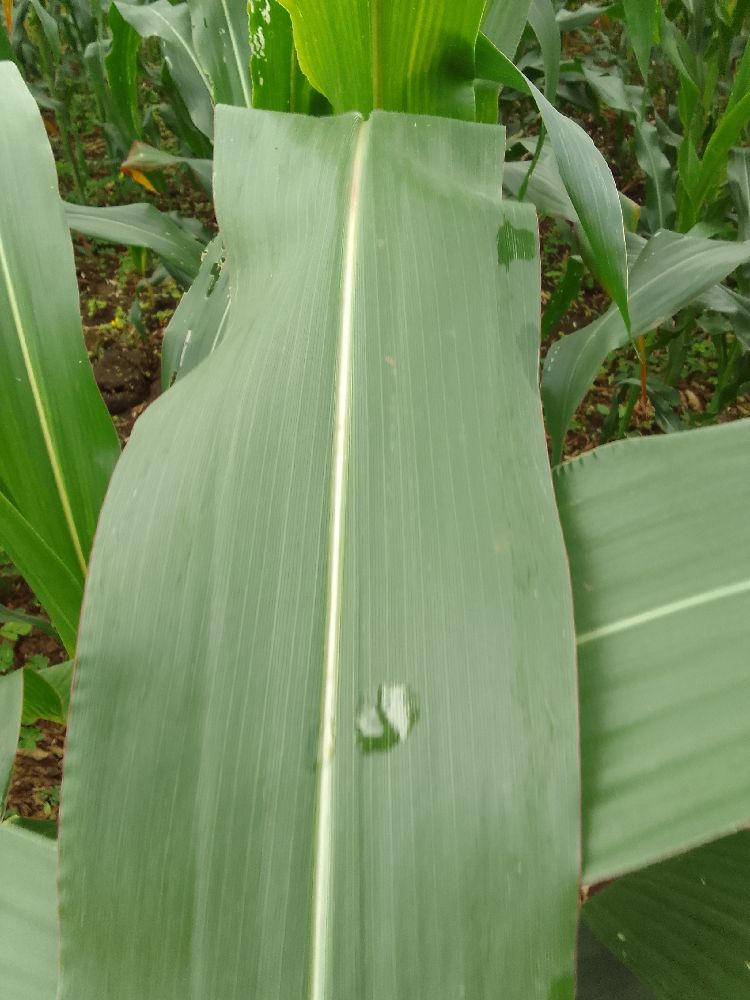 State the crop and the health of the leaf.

maize, healthy
